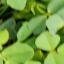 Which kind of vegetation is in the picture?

unstructured weed
